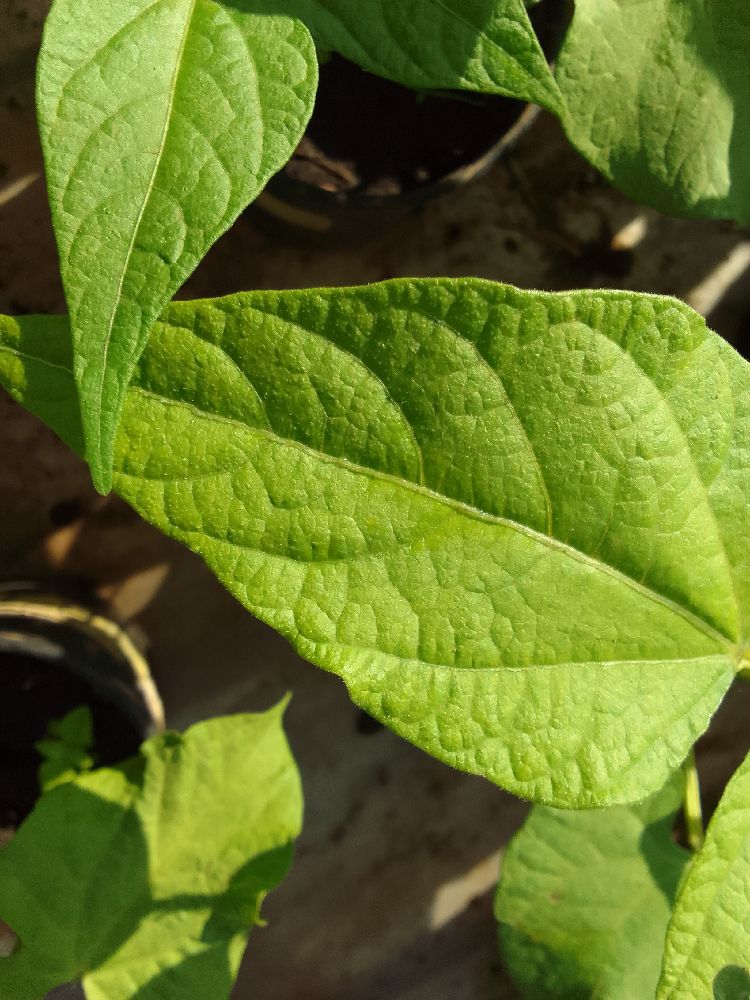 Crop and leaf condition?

common bean, healthy
